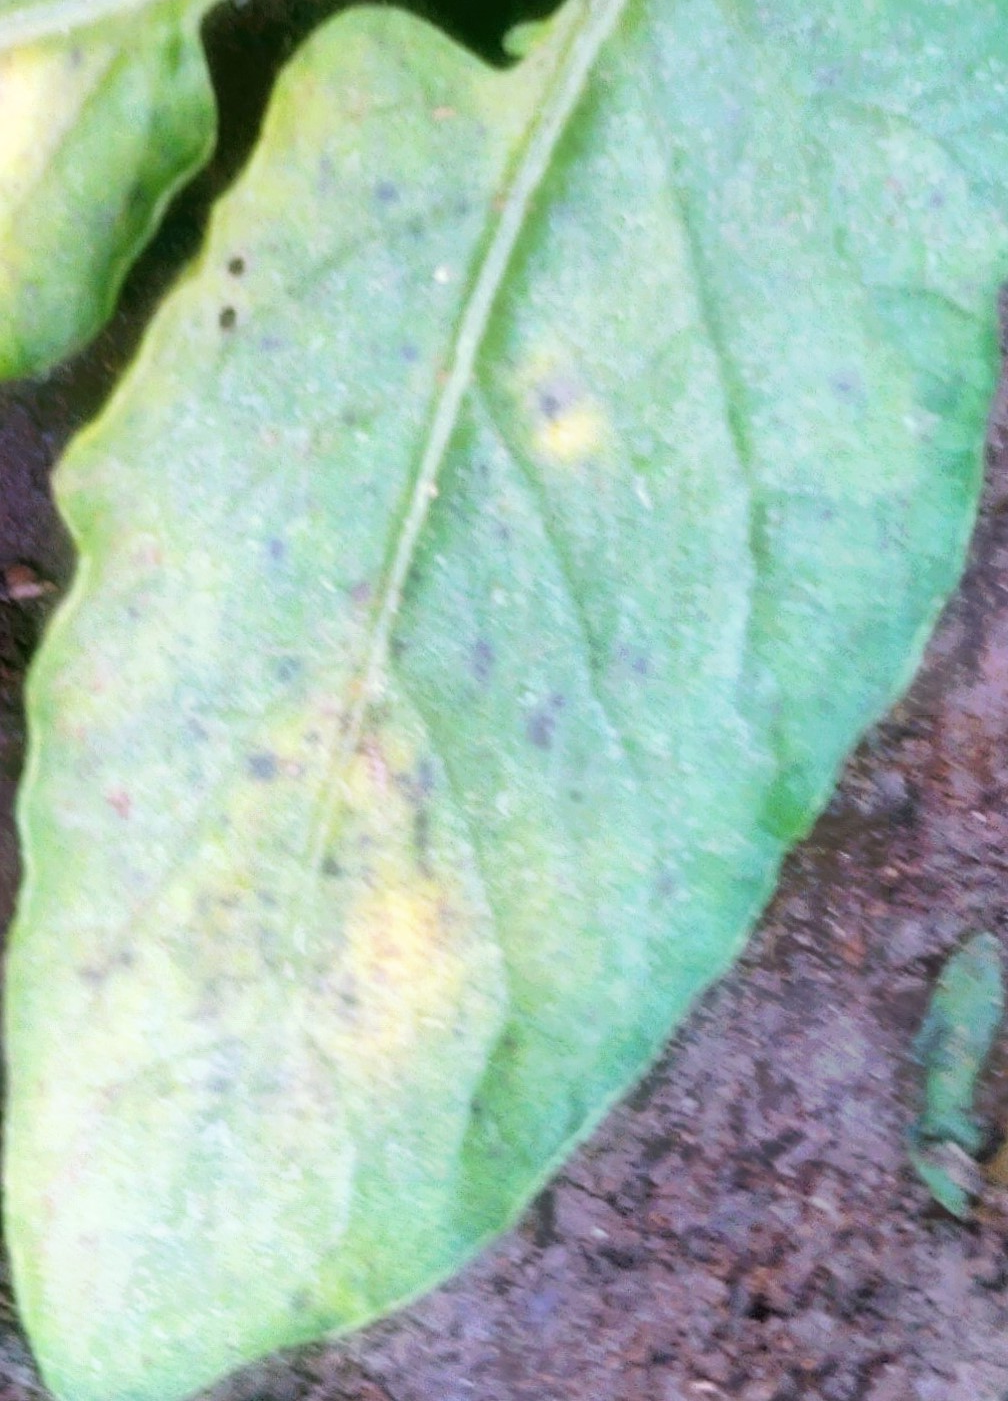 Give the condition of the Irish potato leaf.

late blight
